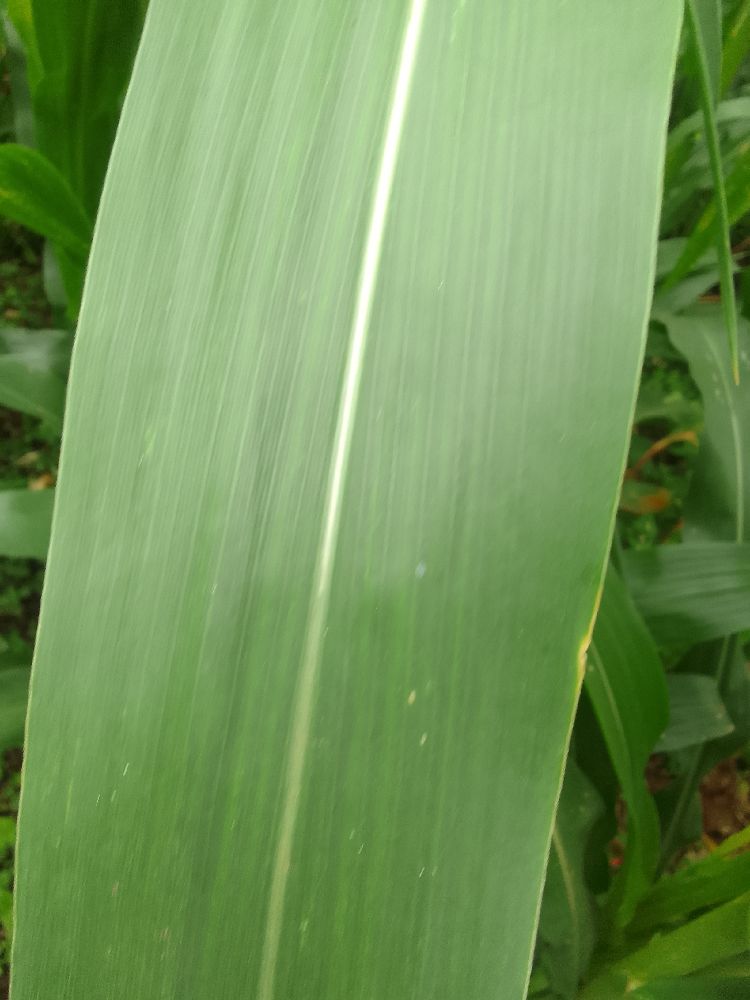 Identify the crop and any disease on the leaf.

maize, healthy
